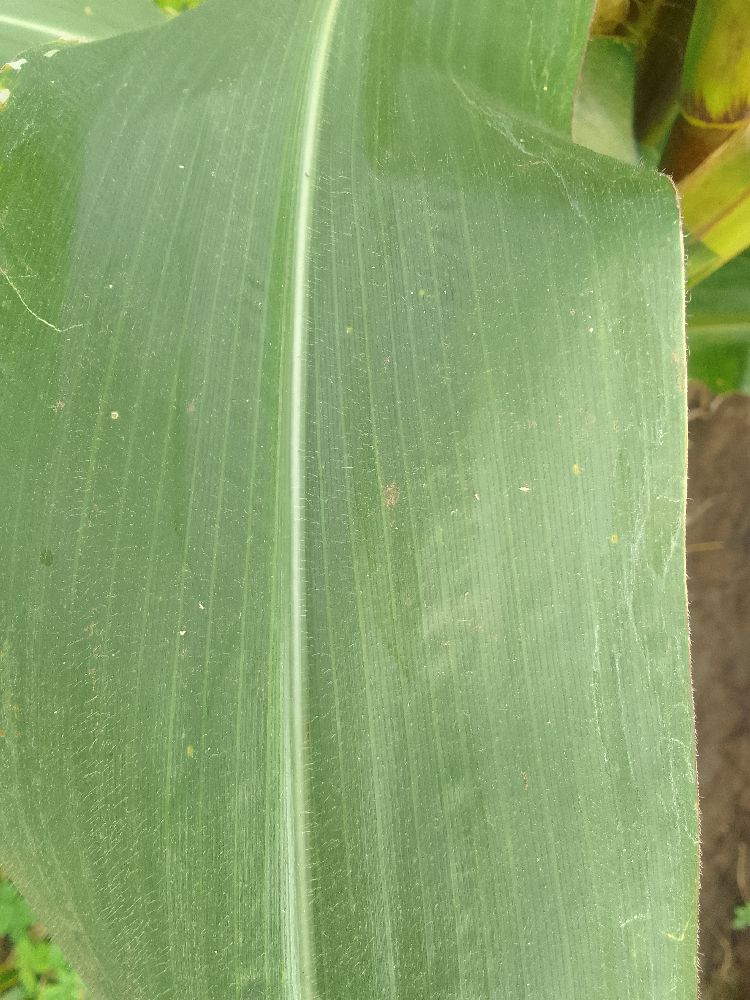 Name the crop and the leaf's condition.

maize, healthy
